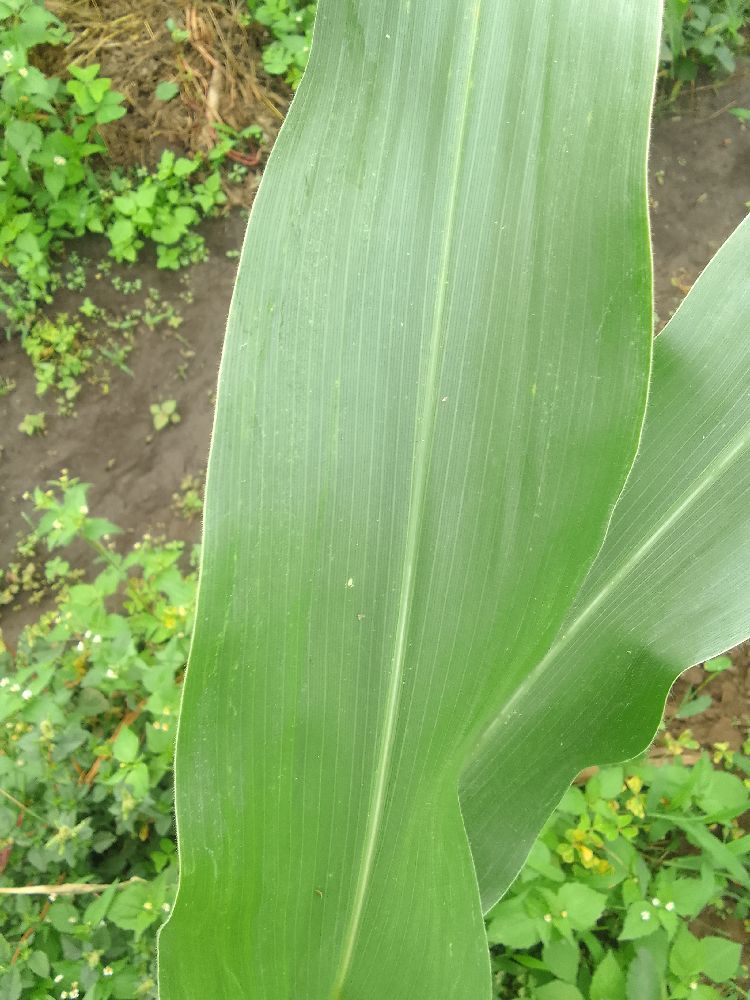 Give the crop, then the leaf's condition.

maize, healthy
